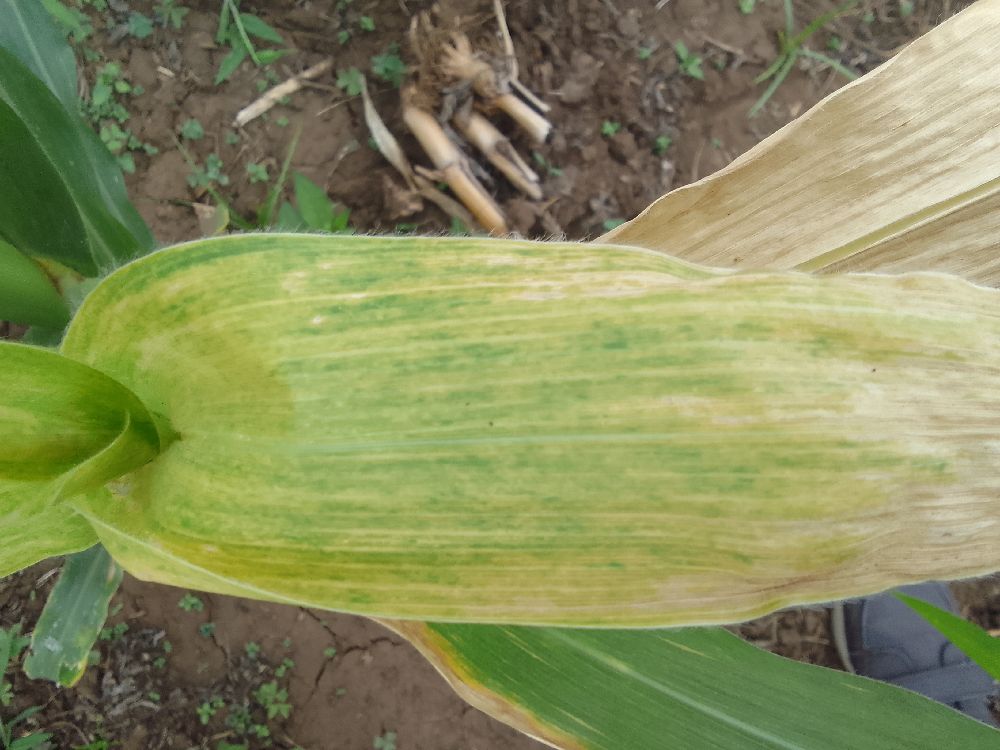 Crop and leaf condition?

maize, maize lethal necrosis
